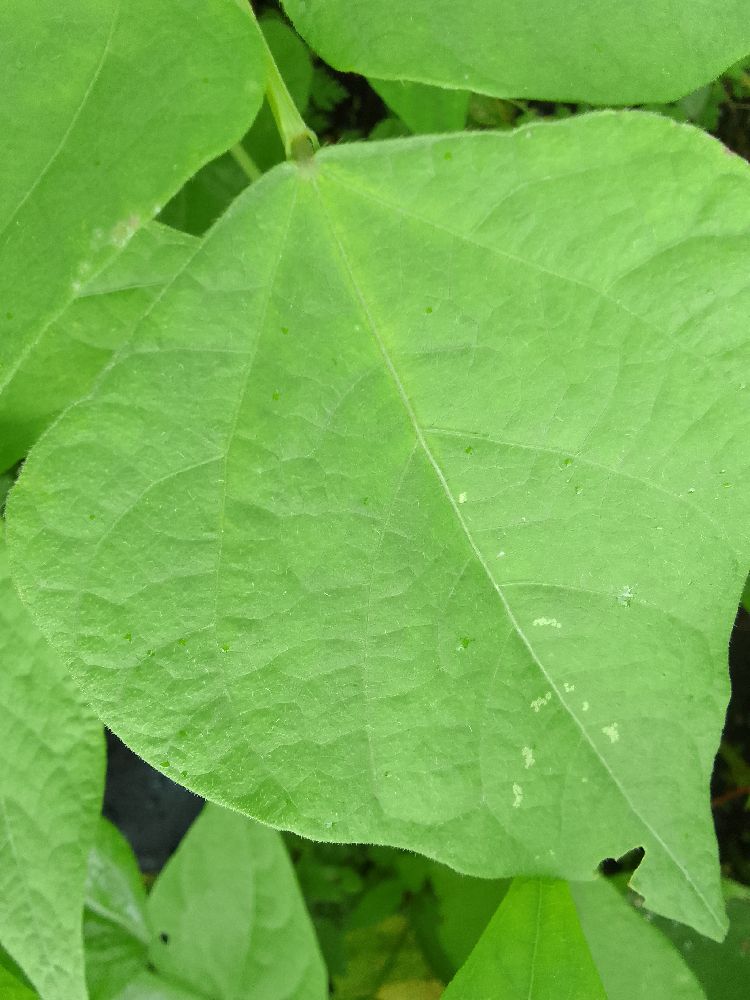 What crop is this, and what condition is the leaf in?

common bean, healthy
